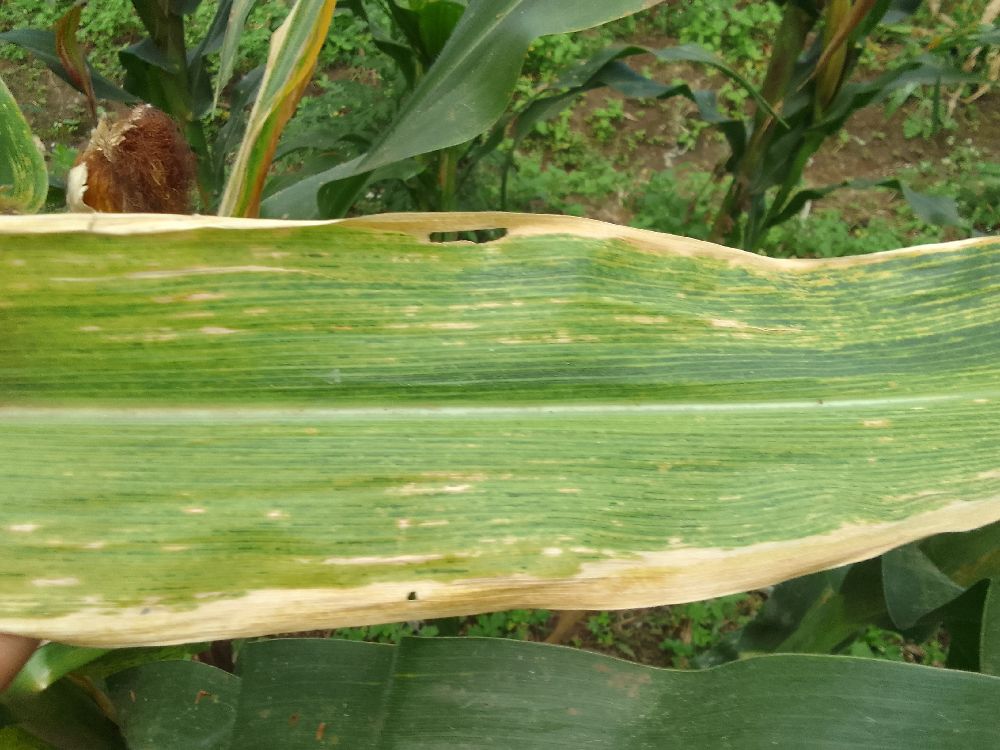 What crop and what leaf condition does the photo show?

maize, maize lethal necrosis
